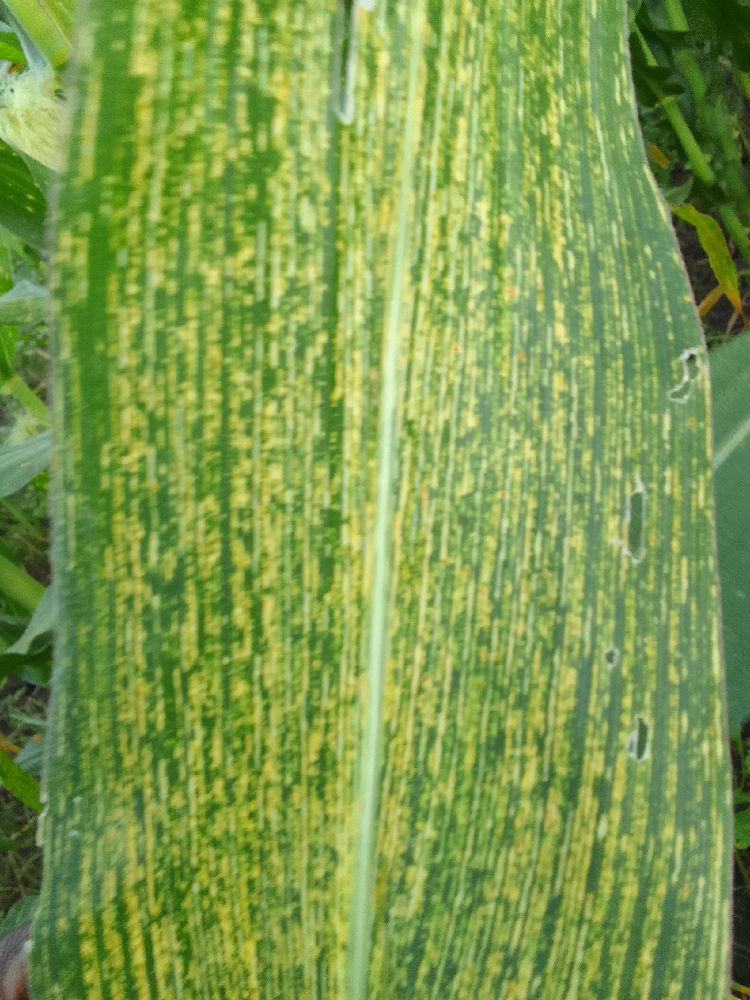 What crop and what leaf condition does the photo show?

maize, maize streak virus
